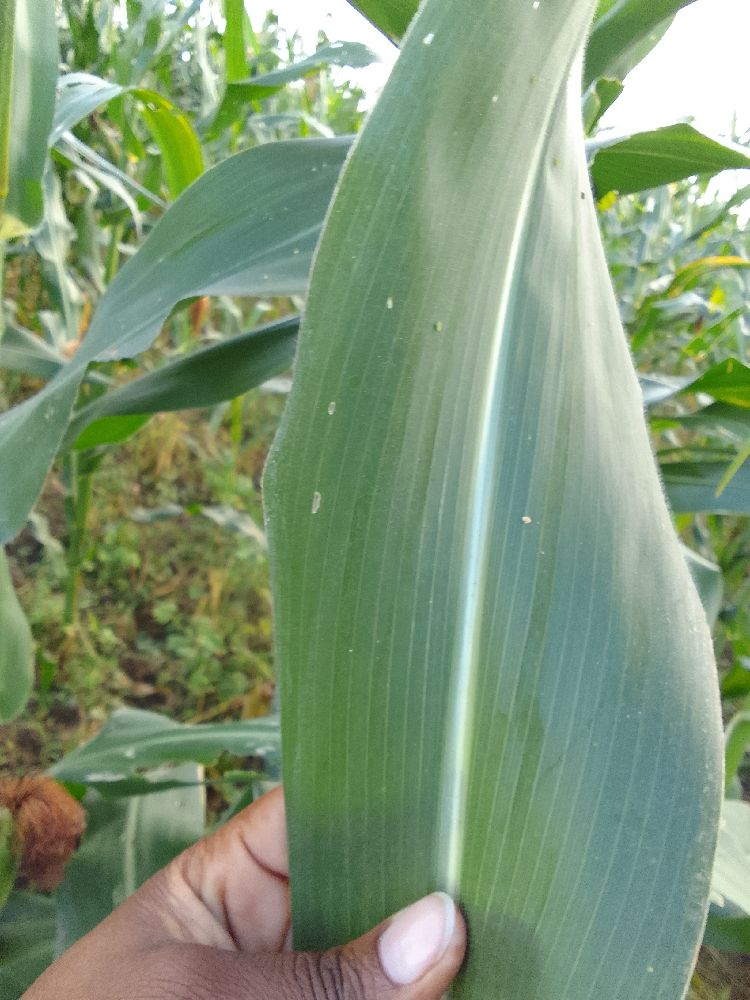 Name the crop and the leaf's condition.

maize, healthy
